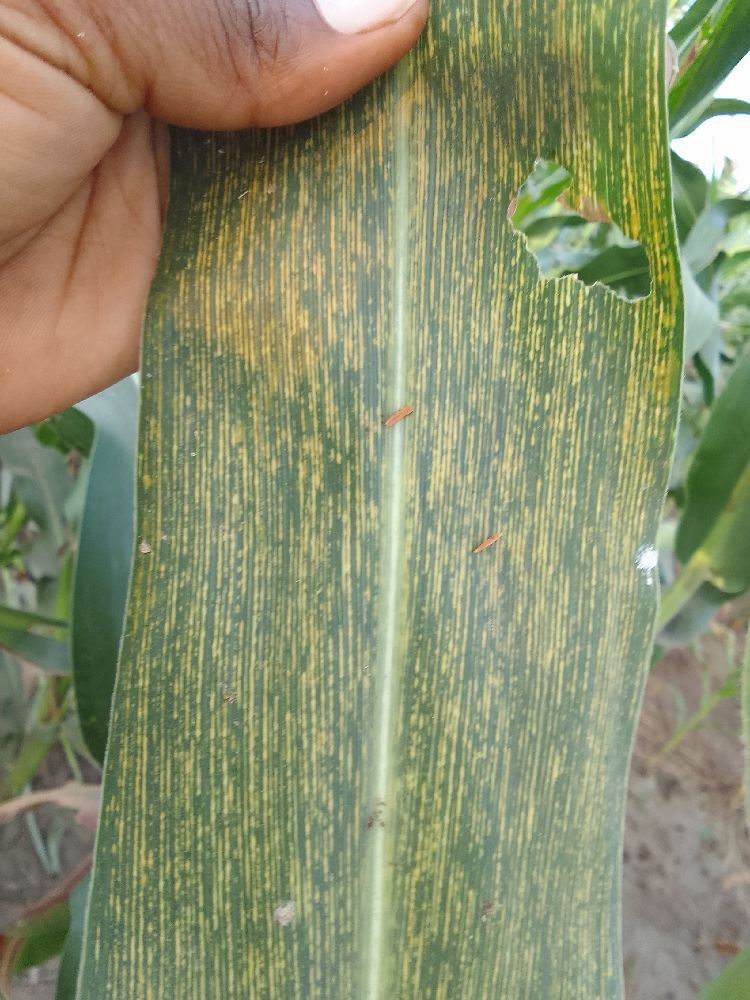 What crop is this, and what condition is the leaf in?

maize, maize streak virus
